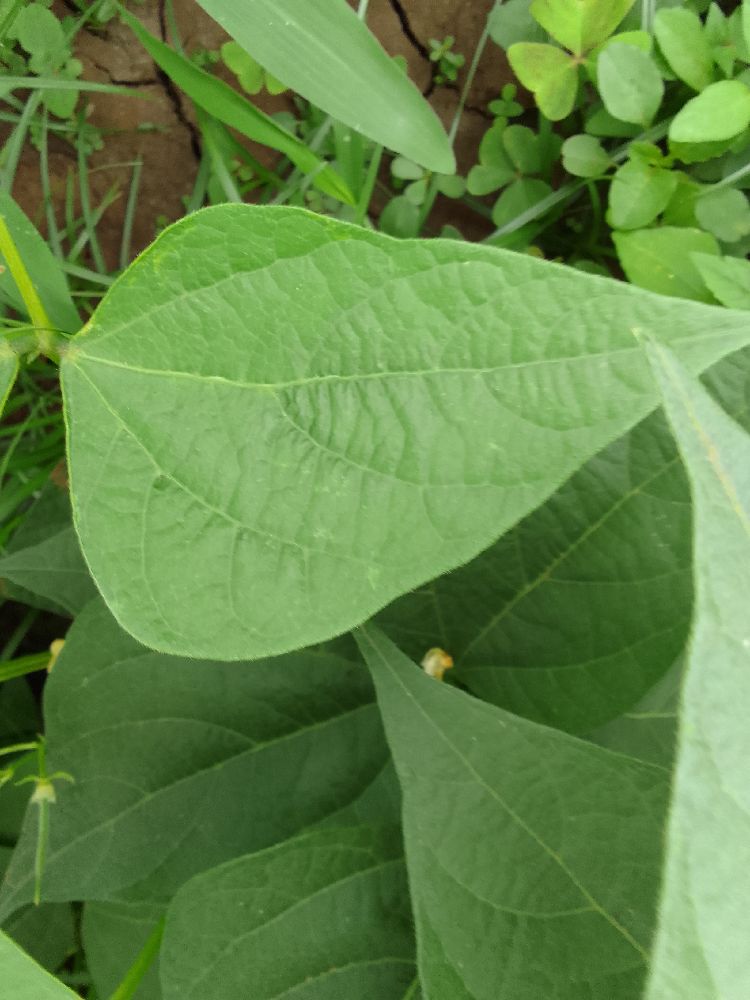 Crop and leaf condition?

common bean, healthy
